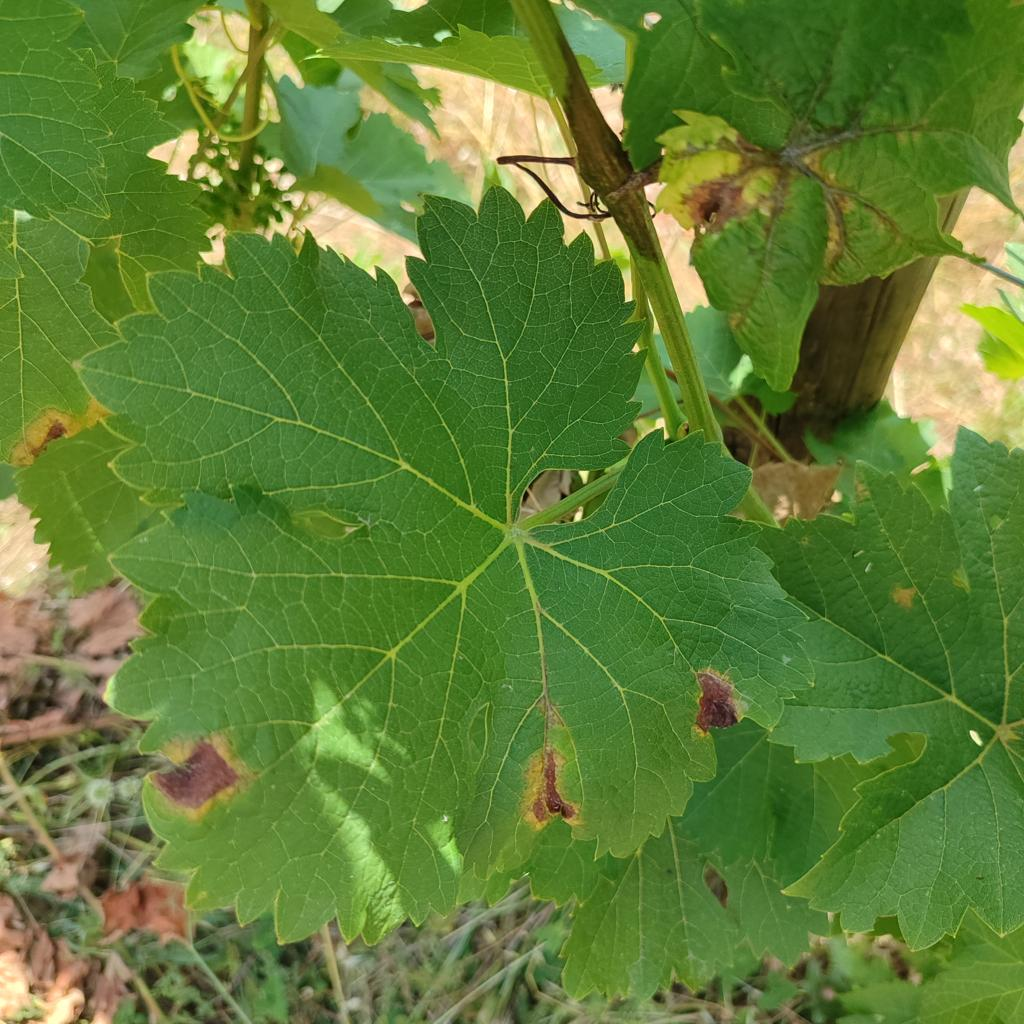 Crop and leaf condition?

grapevine, downy mildew
